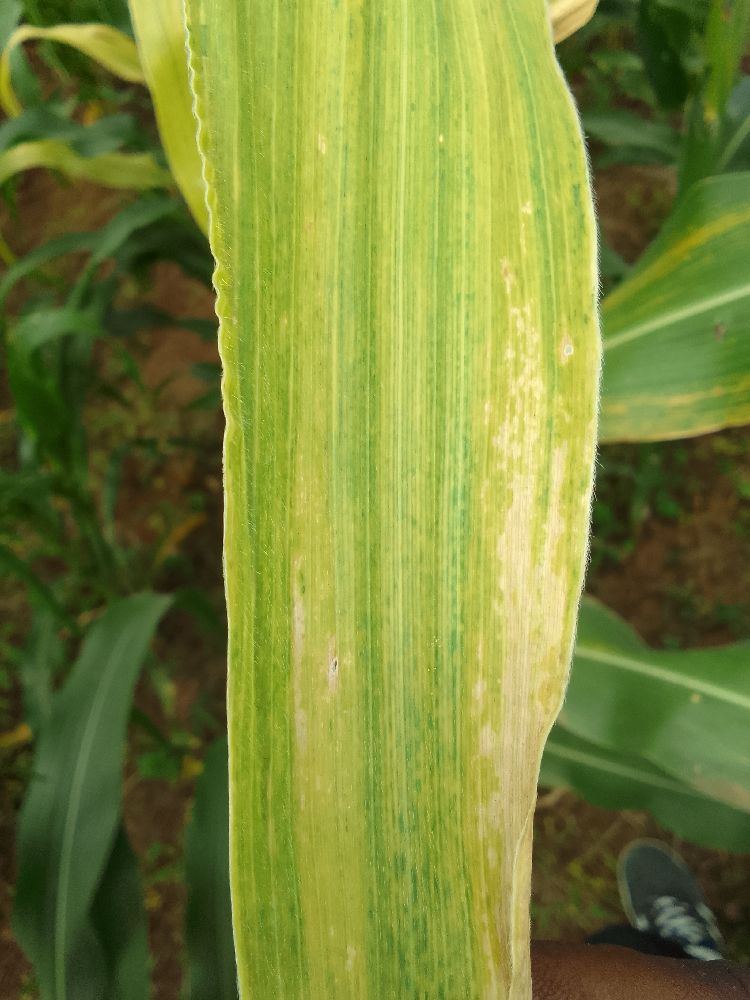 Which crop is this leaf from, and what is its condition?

maize, maize lethal necrosis
